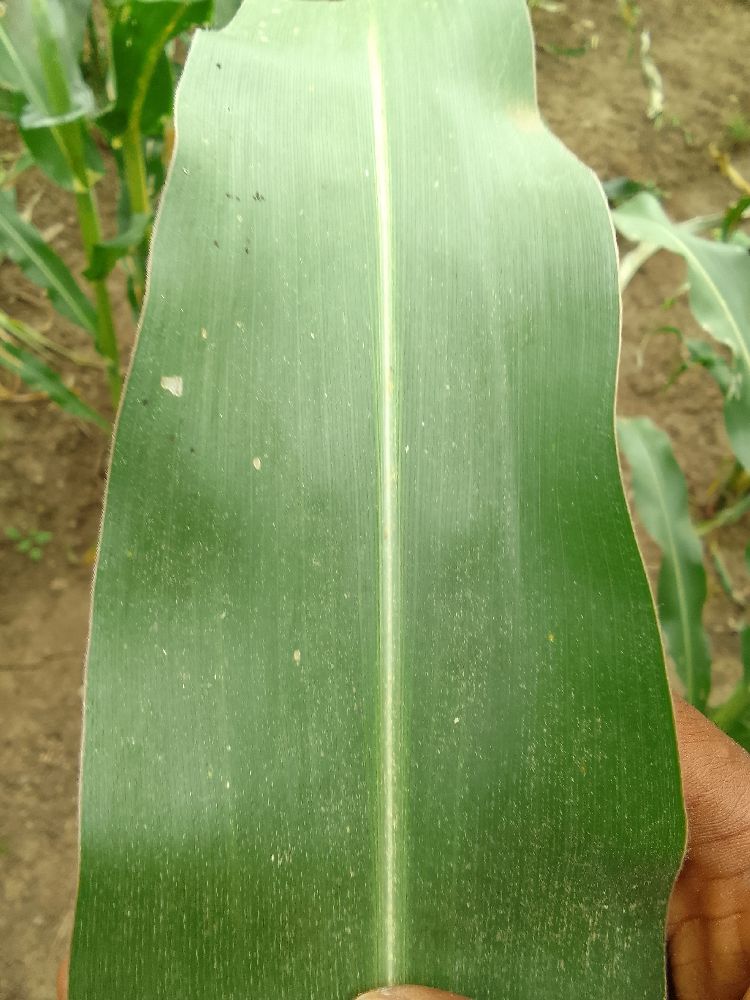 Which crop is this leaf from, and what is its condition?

maize, healthy
